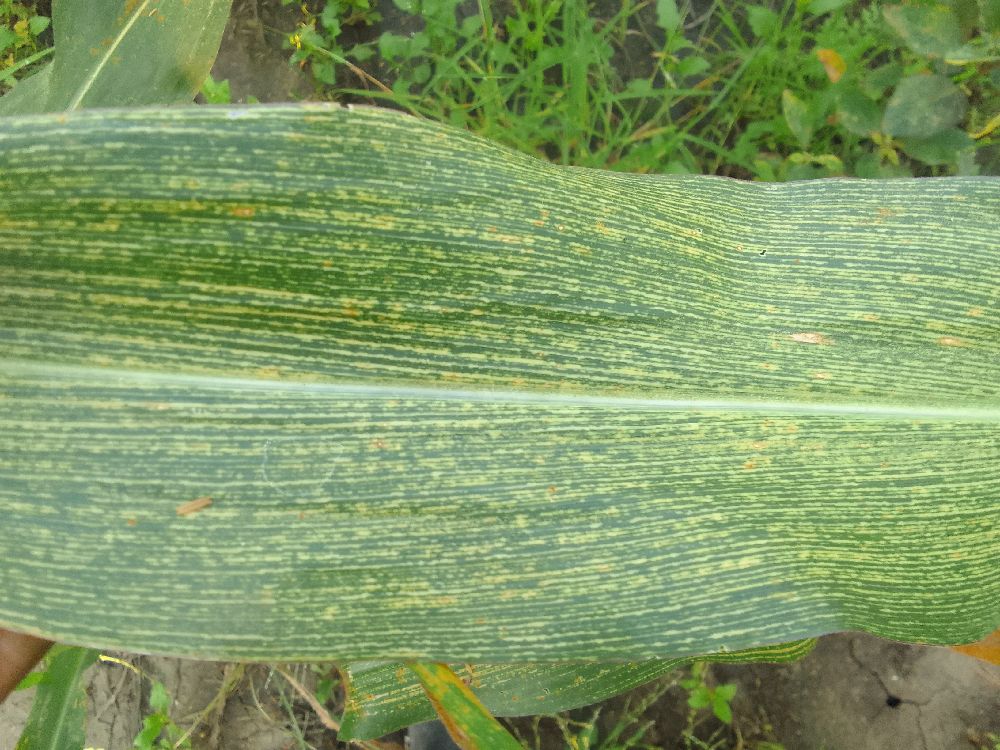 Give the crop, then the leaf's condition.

maize, maize streak virus
